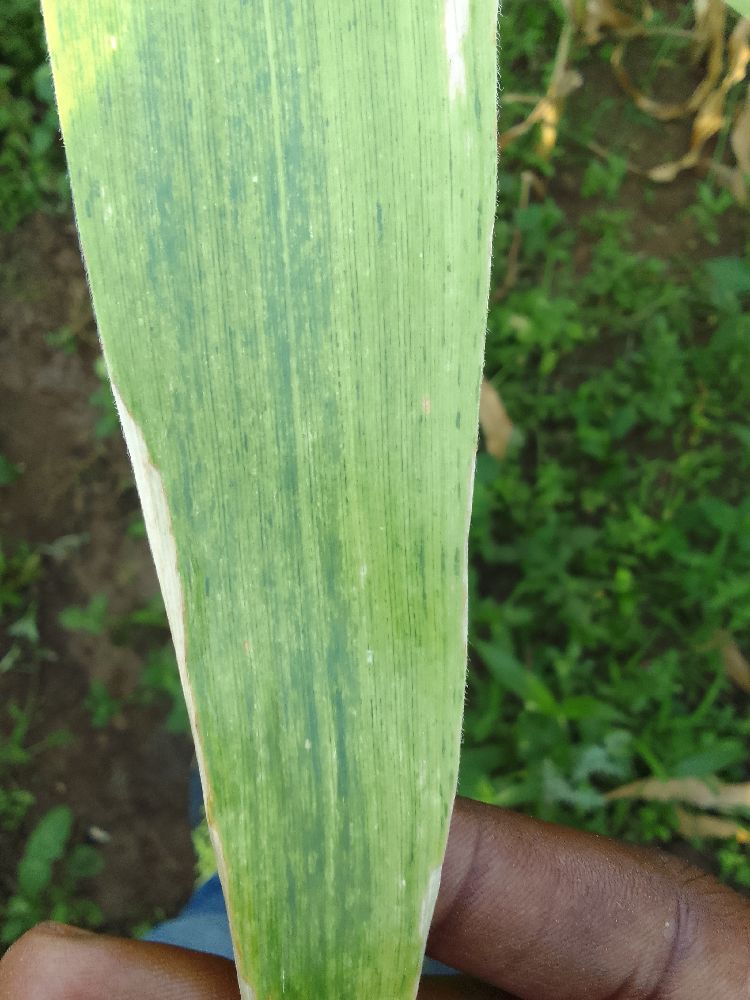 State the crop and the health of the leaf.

maize, maize lethal necrosis
